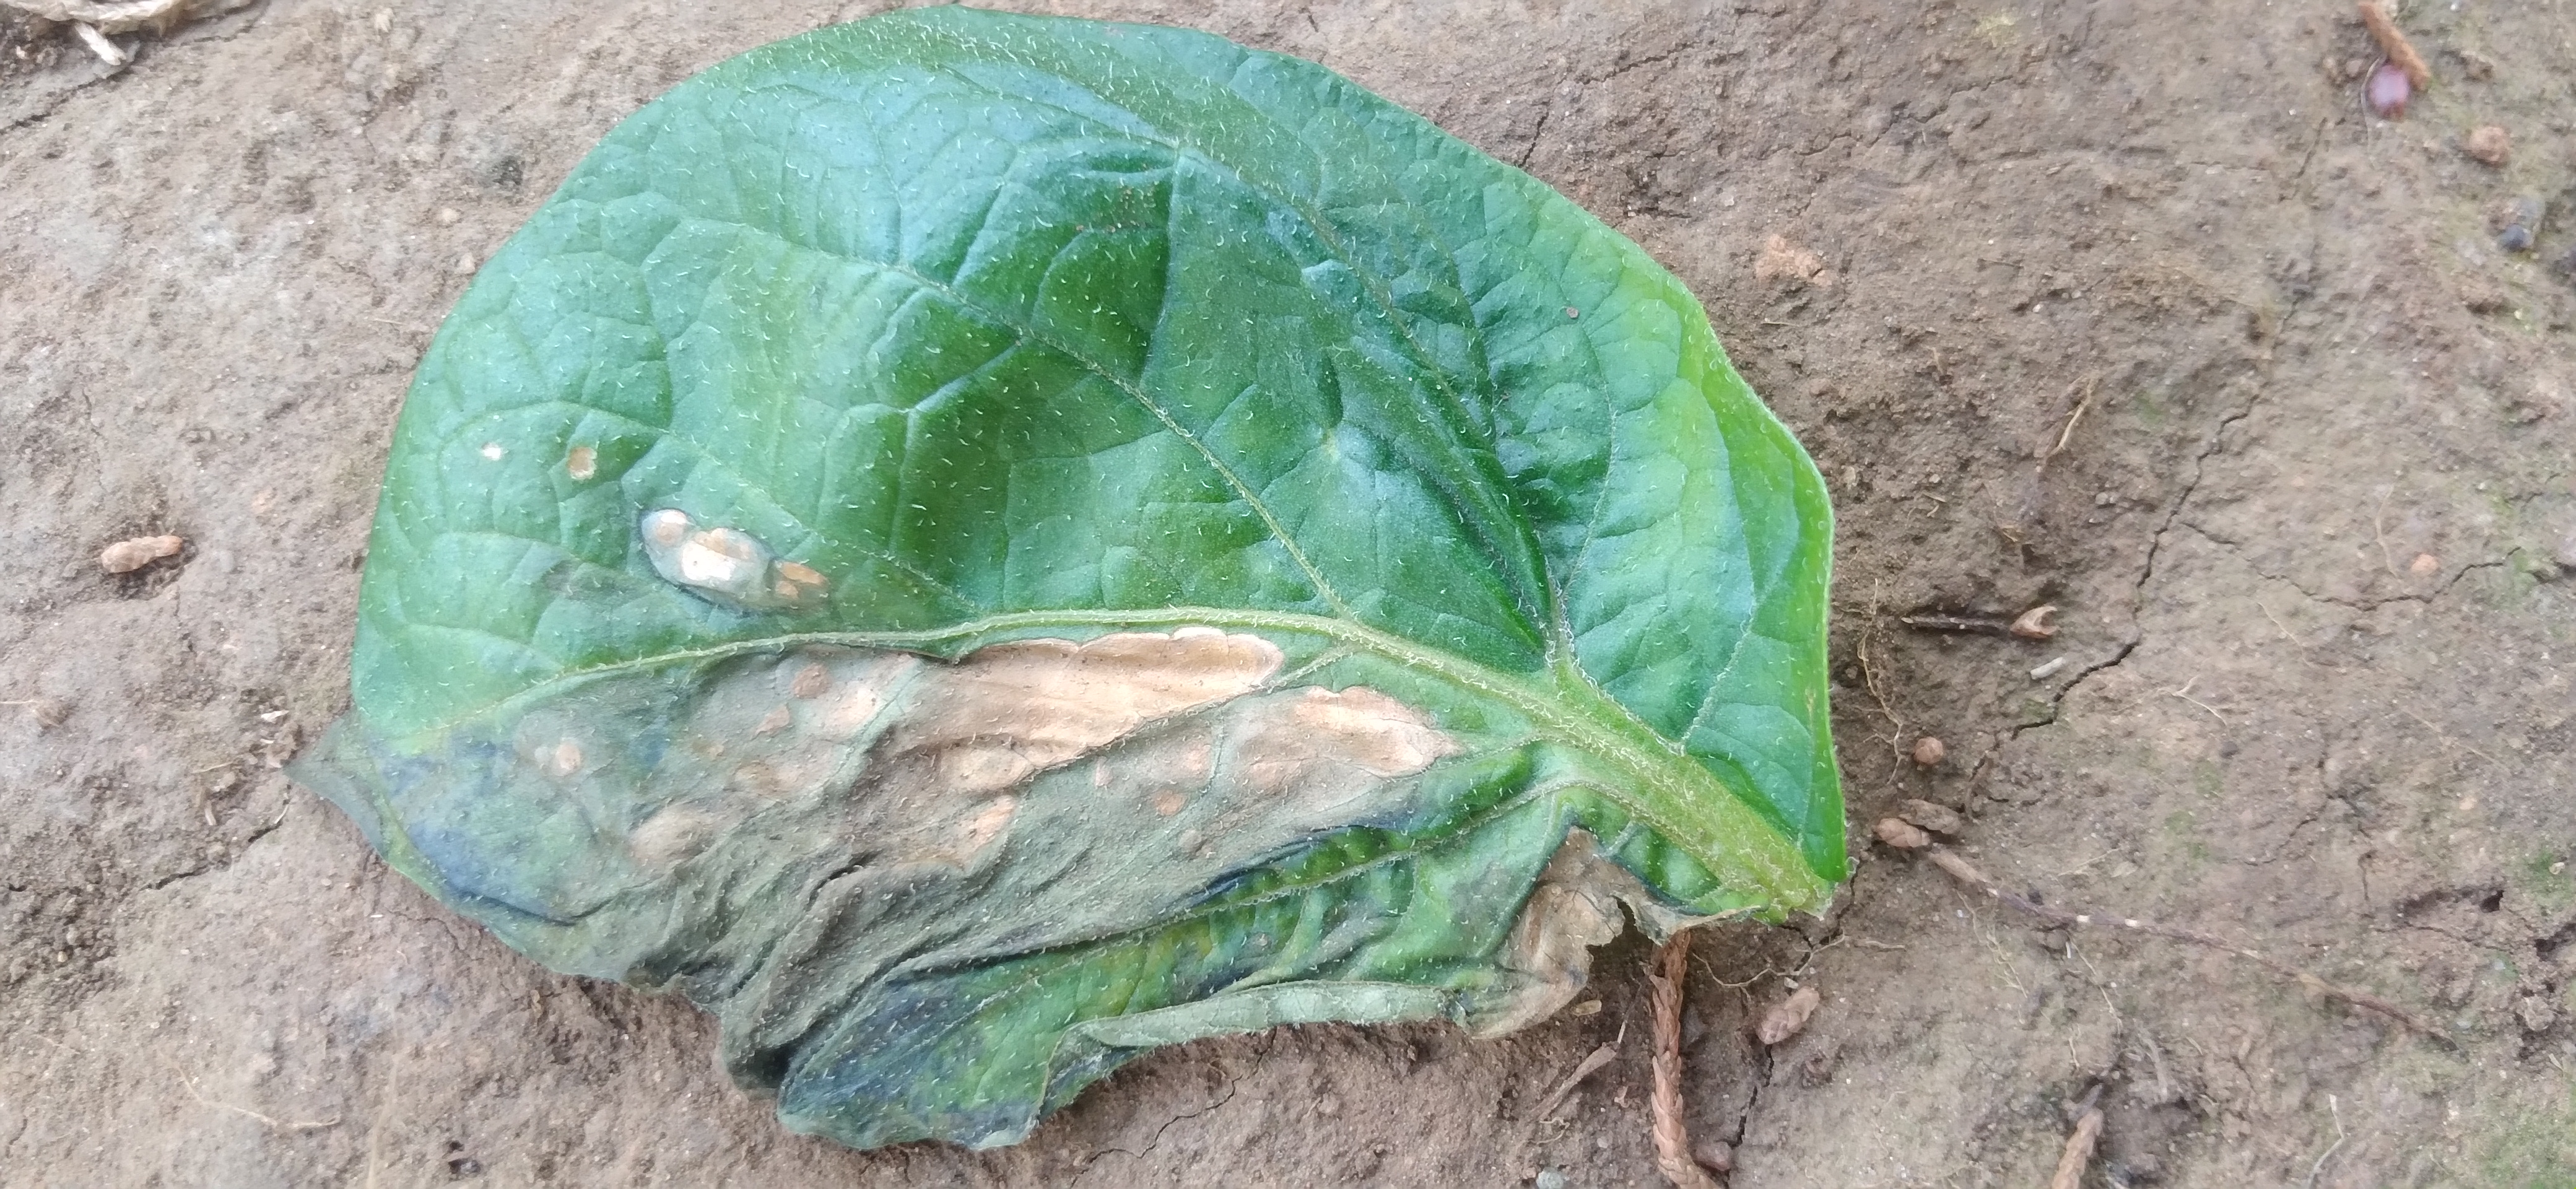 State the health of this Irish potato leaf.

early blight
